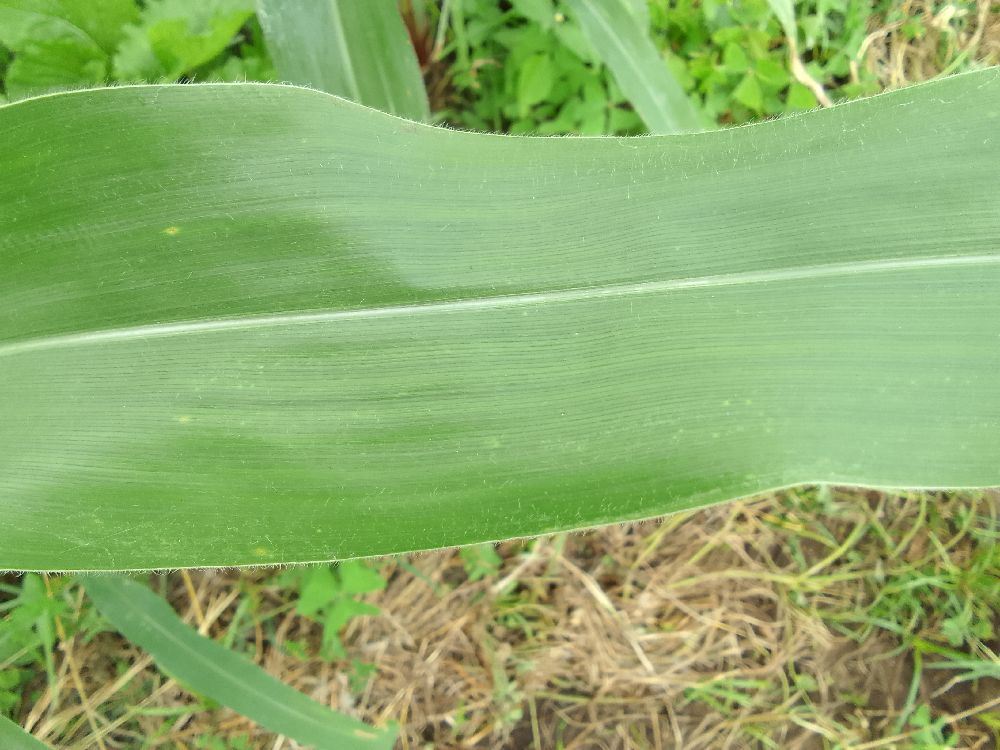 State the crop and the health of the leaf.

maize, healthy
